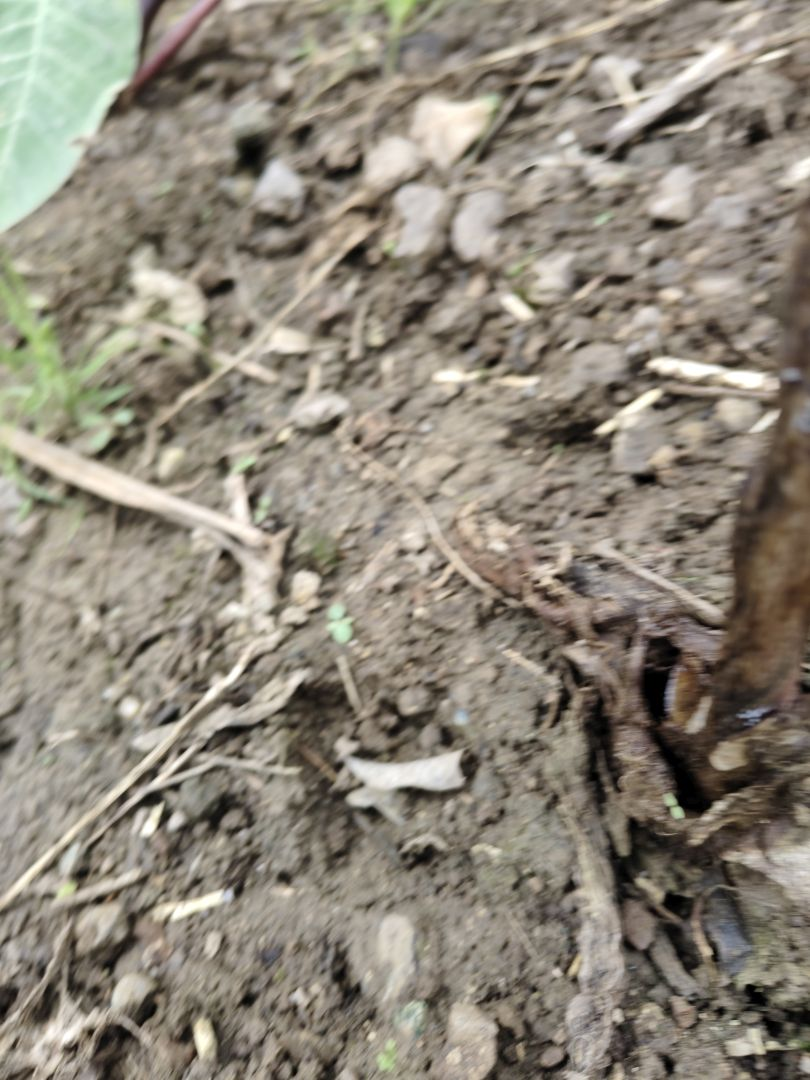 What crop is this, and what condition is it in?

taro, root rot
